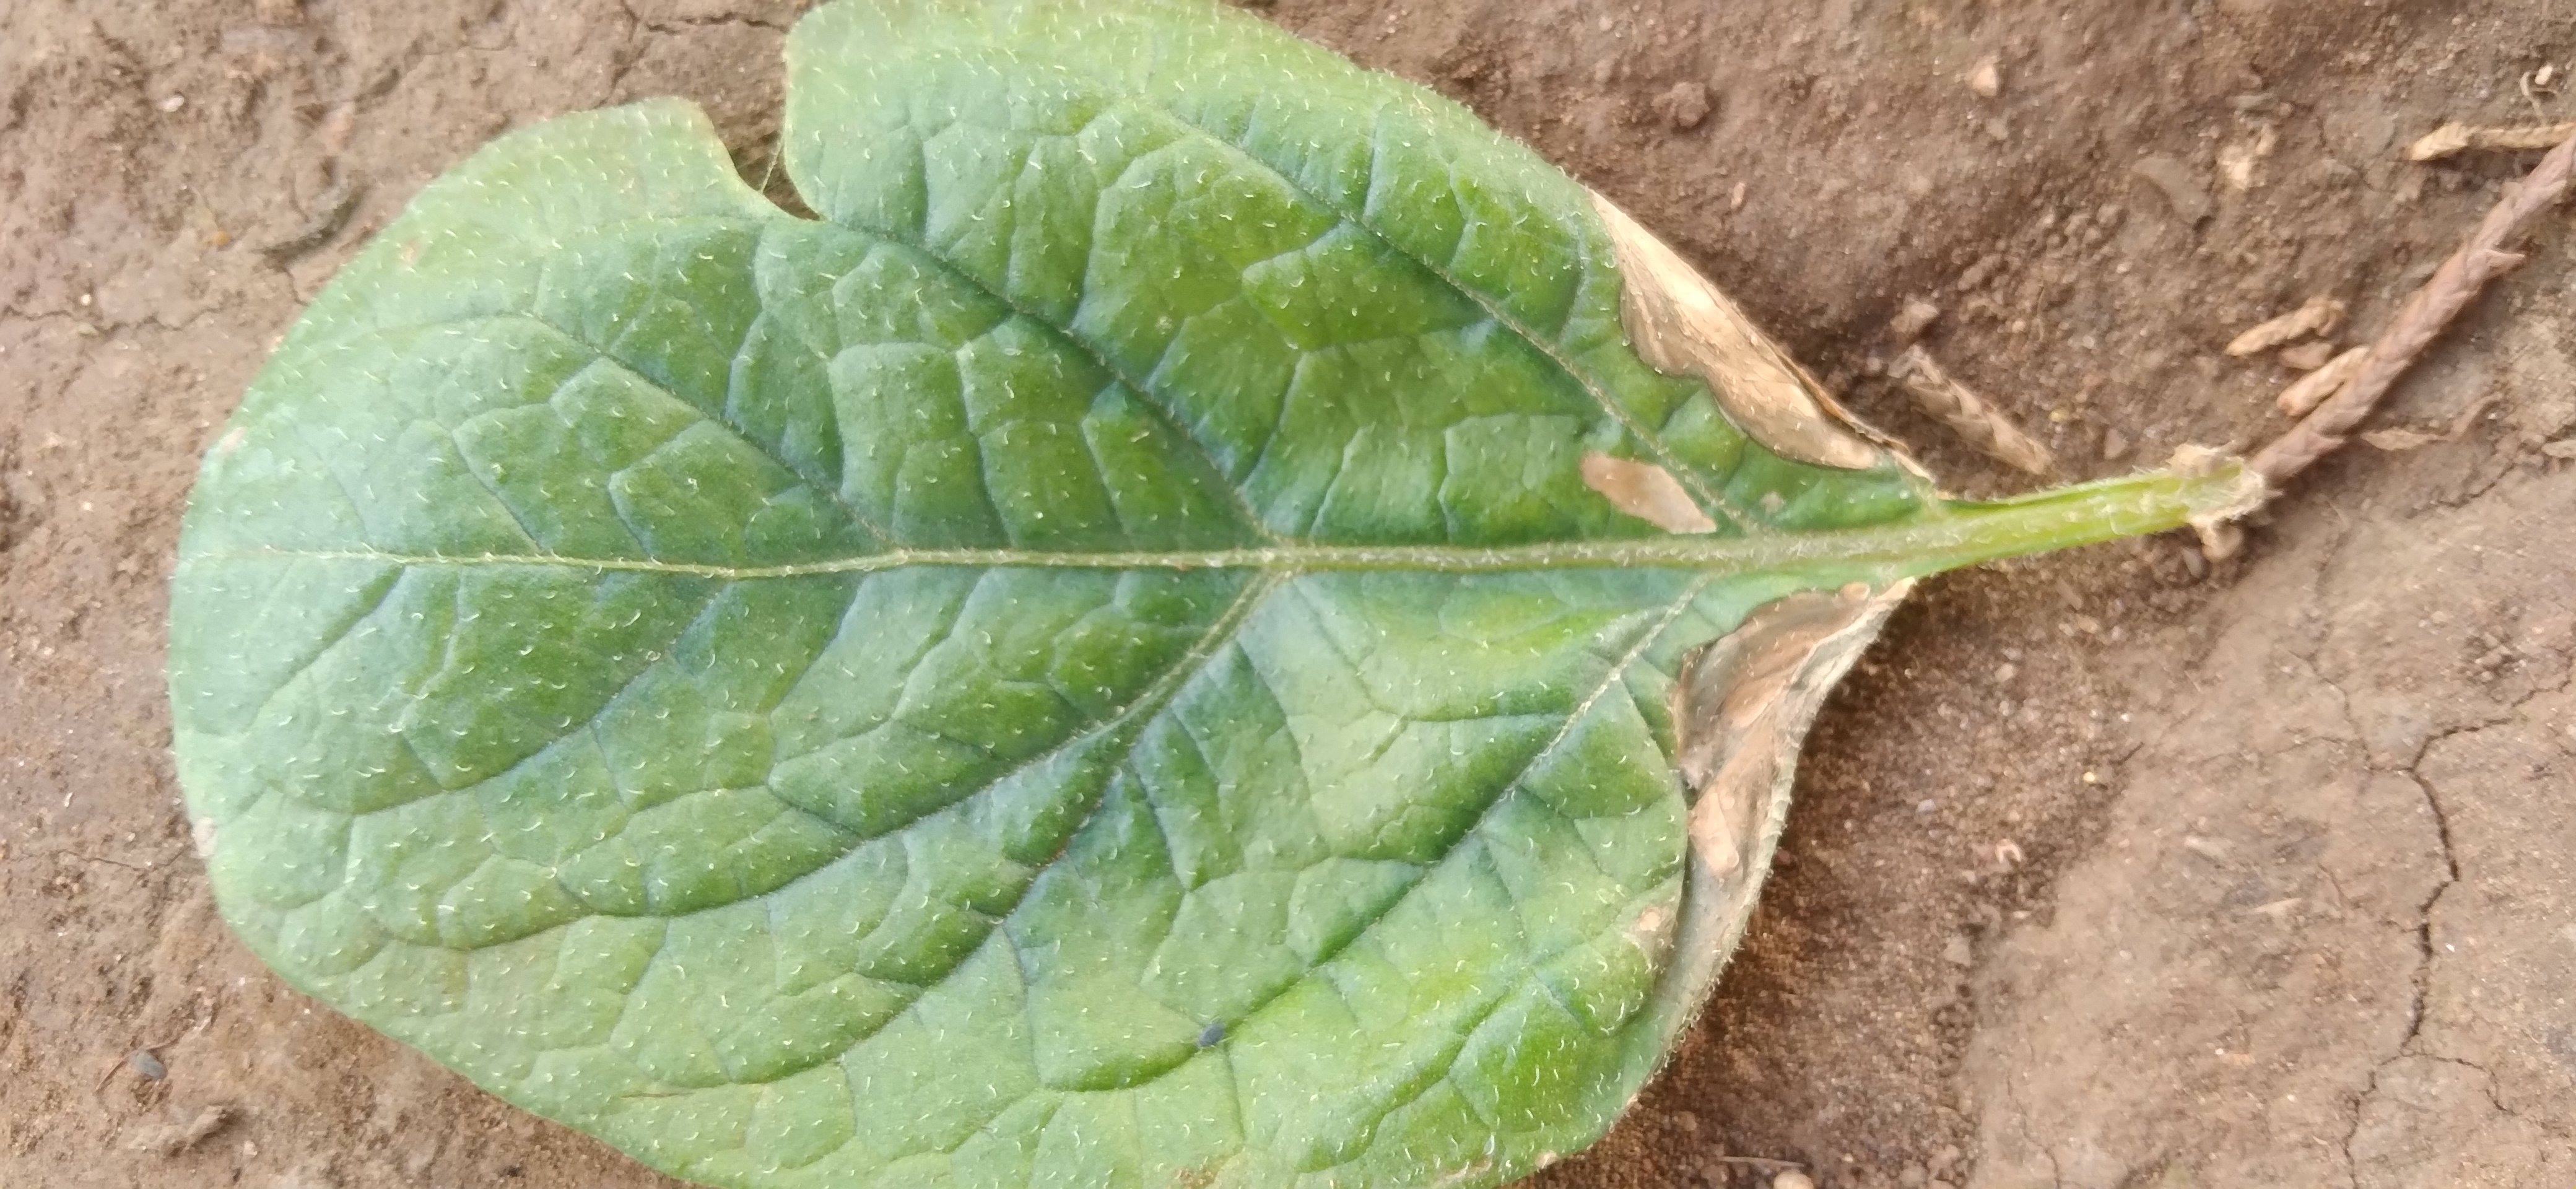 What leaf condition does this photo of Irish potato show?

early blight
